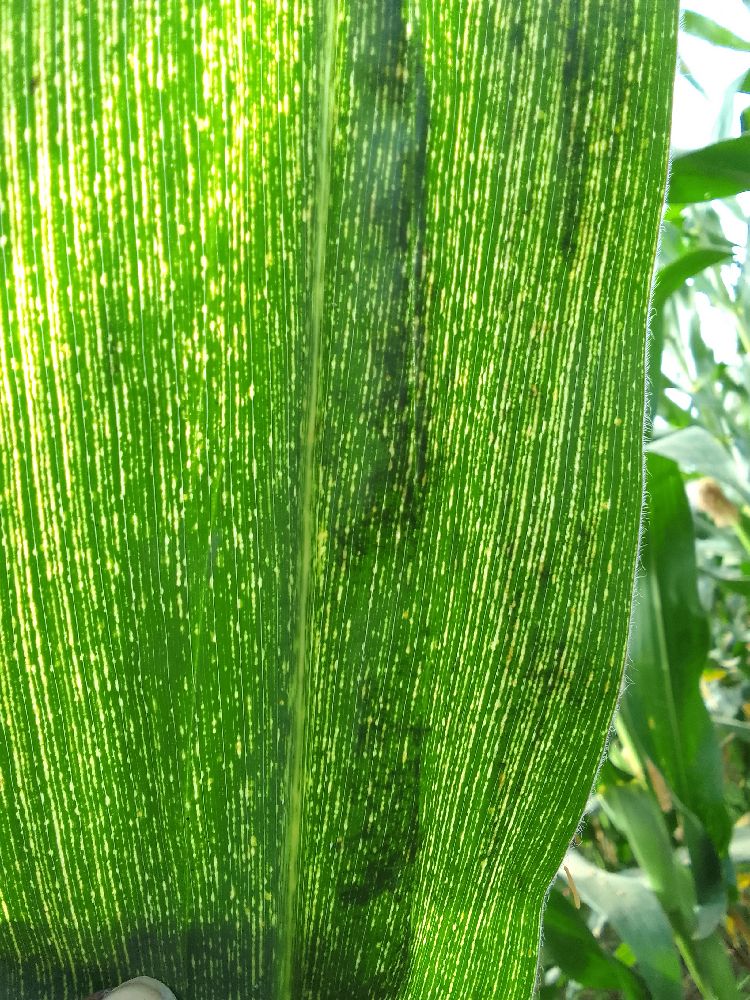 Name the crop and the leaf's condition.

maize, maize streak virus
